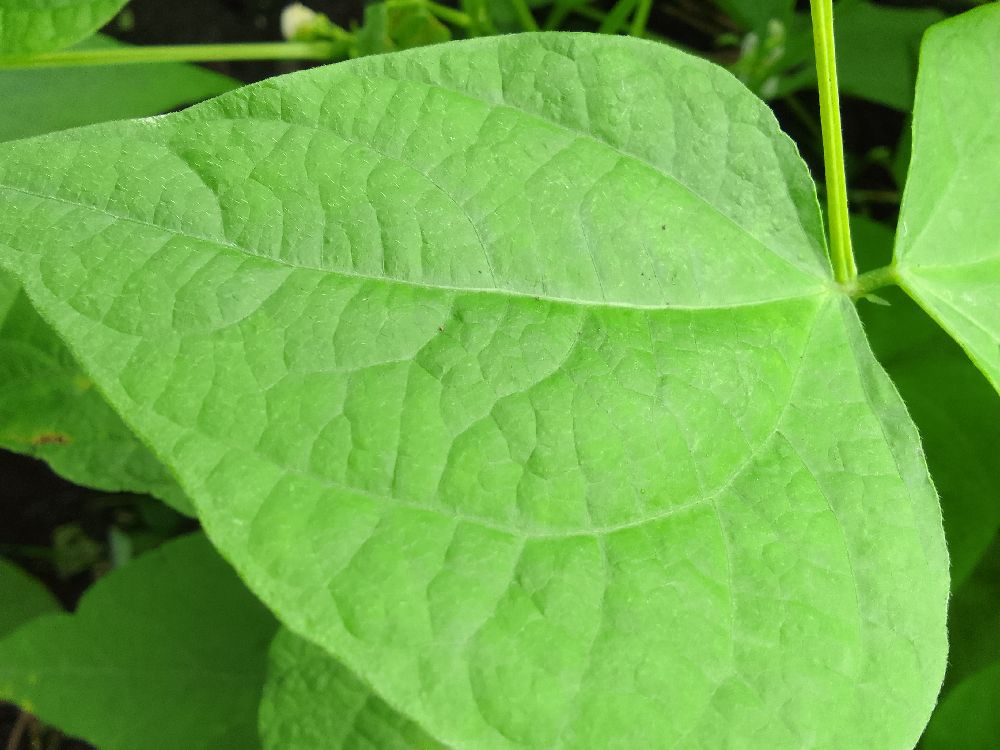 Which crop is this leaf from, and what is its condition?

common bean, healthy
